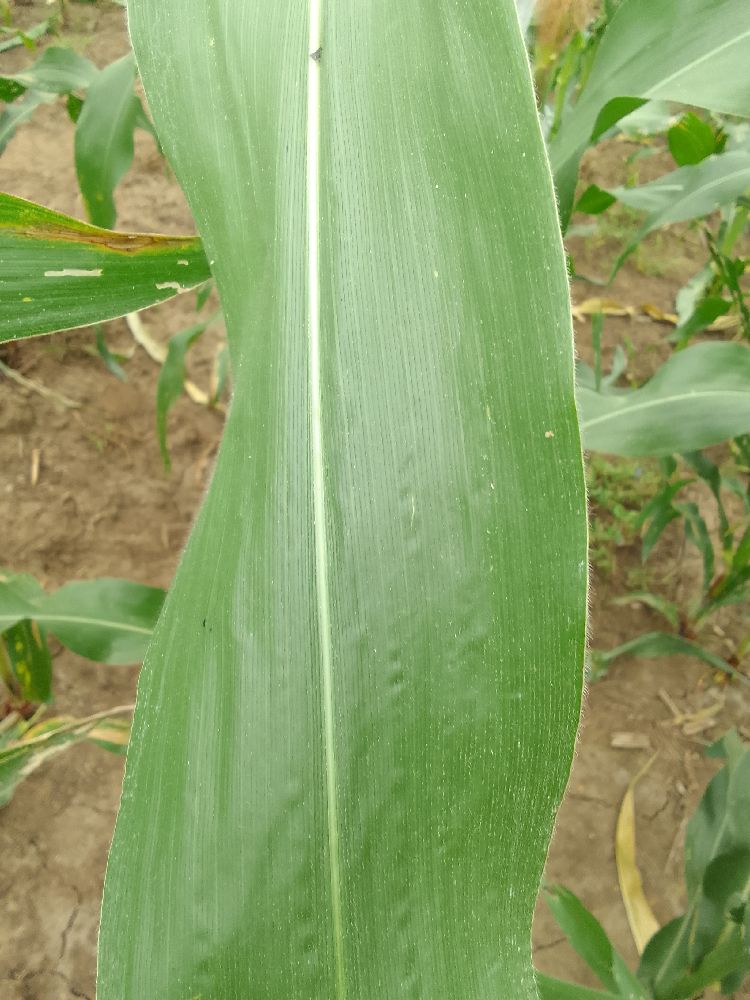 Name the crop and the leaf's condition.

maize, healthy
